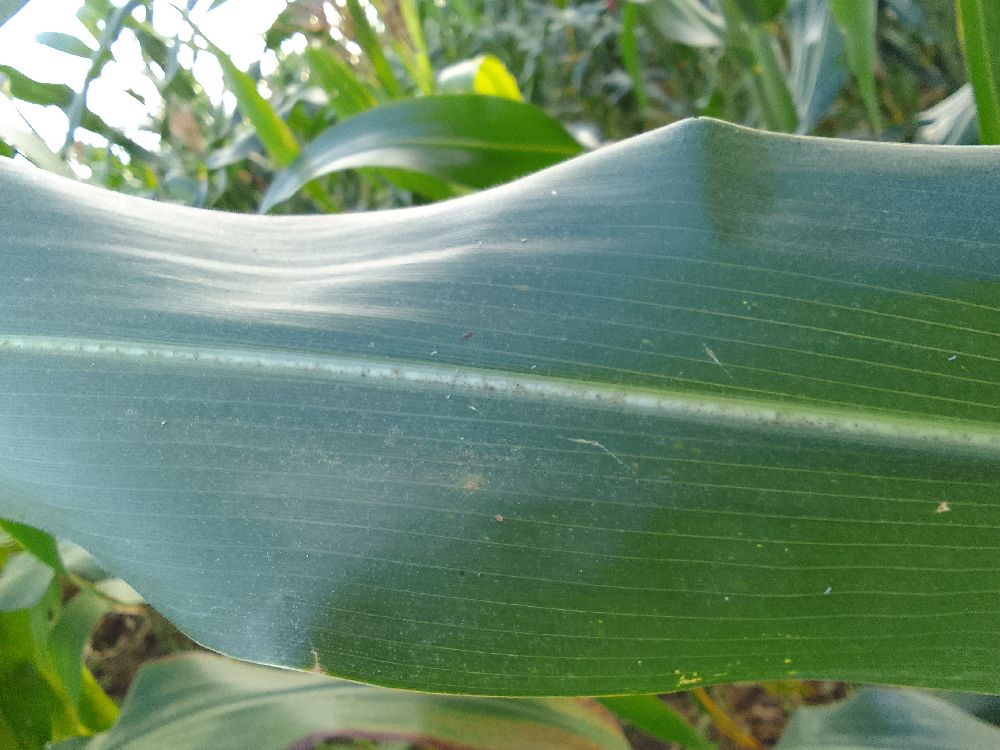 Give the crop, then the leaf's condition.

maize, healthy
